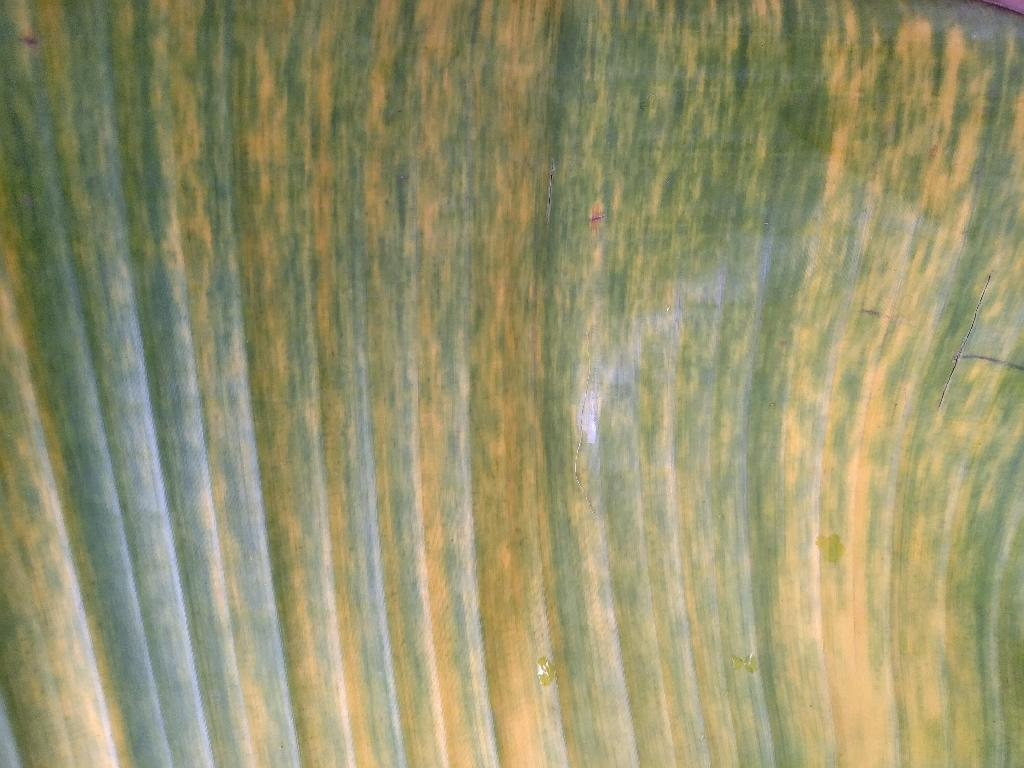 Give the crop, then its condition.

banana, fusarium wilt race 1
